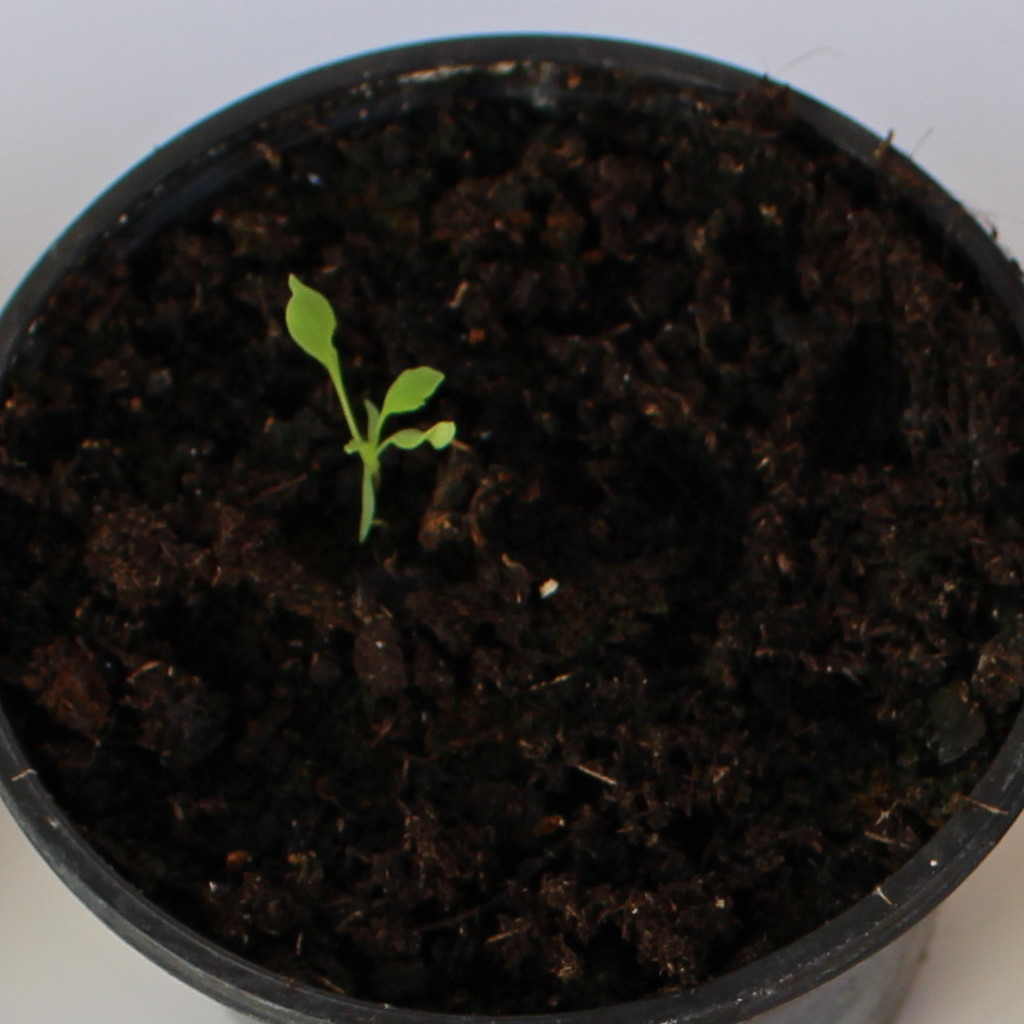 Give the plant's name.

Papaver rhoeas
